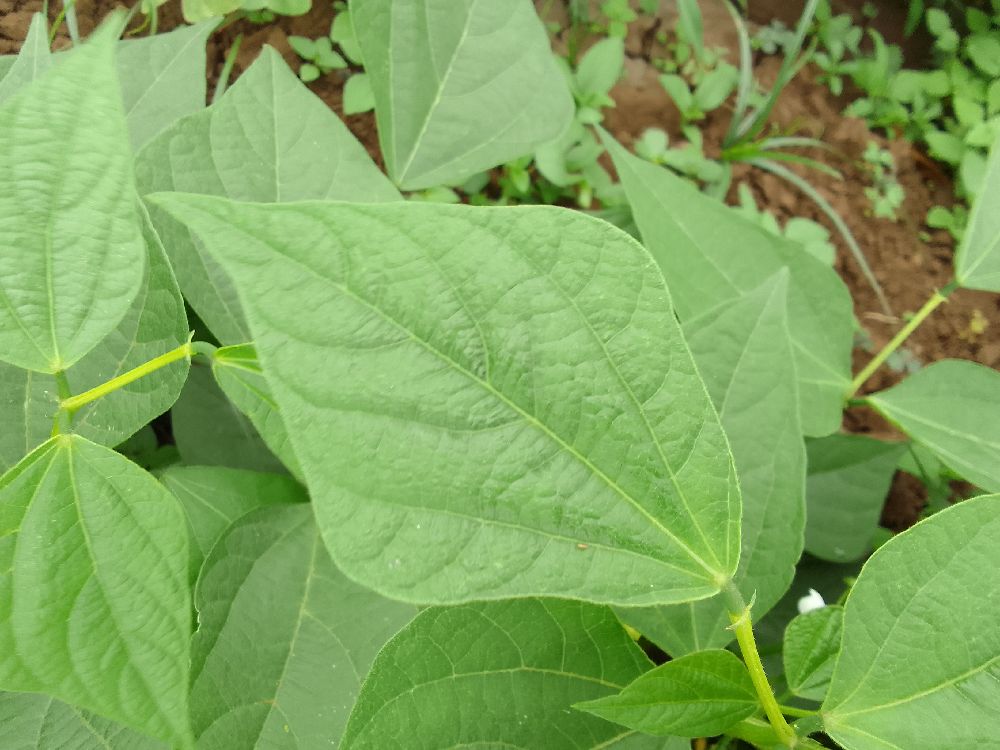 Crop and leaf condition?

common bean, healthy
